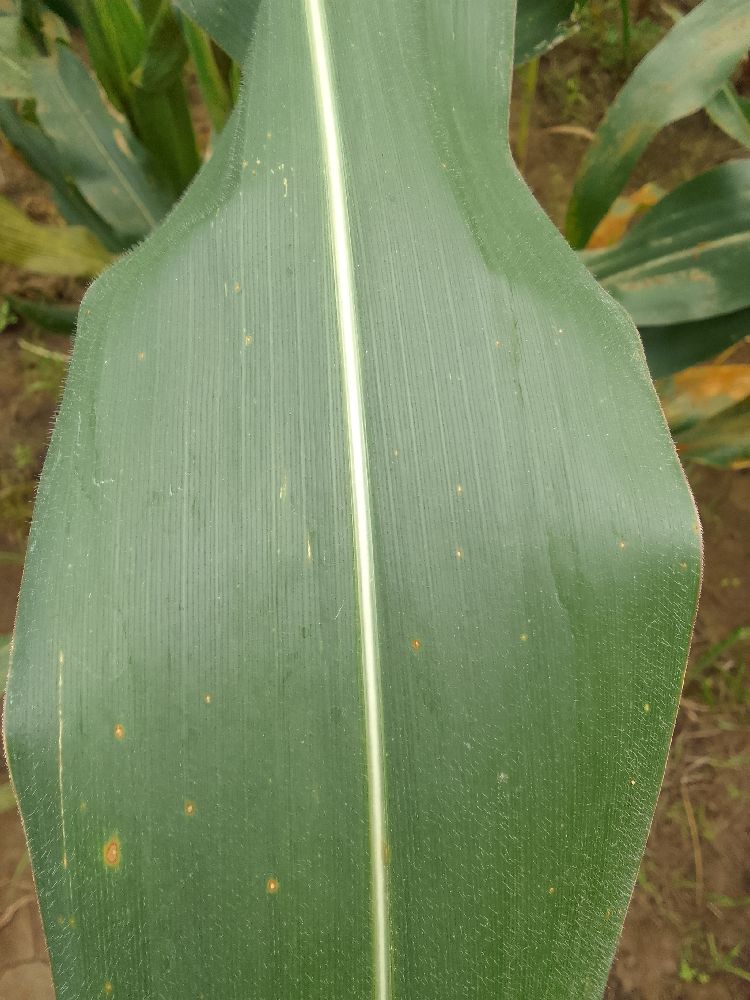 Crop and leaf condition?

maize, healthy
